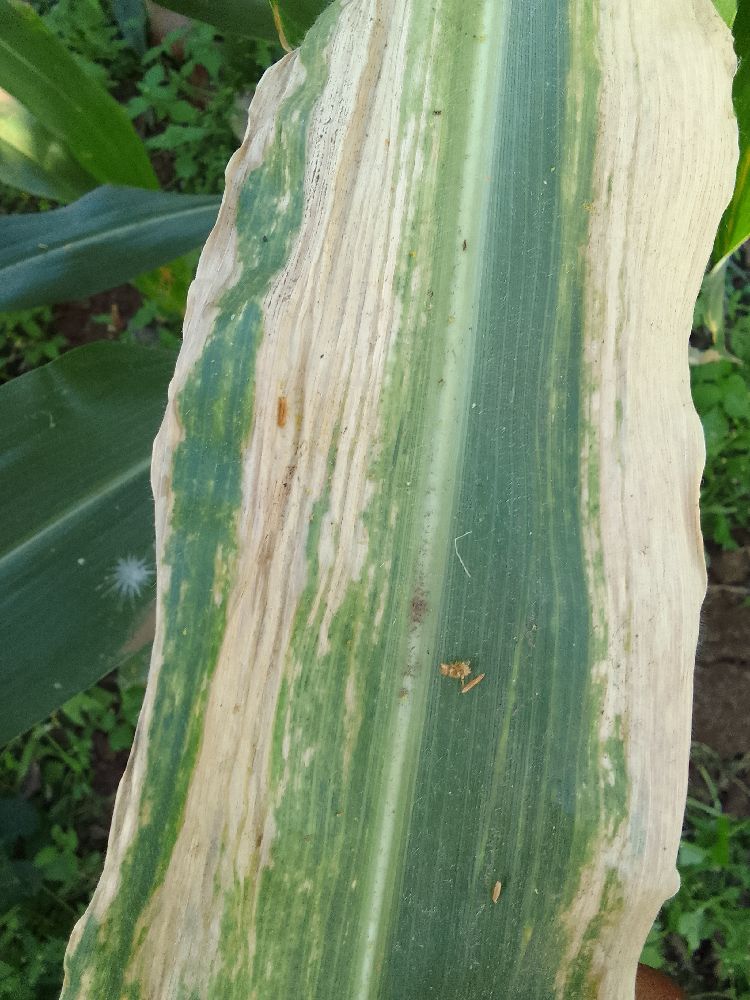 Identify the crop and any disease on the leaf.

maize, maize lethal necrosis
